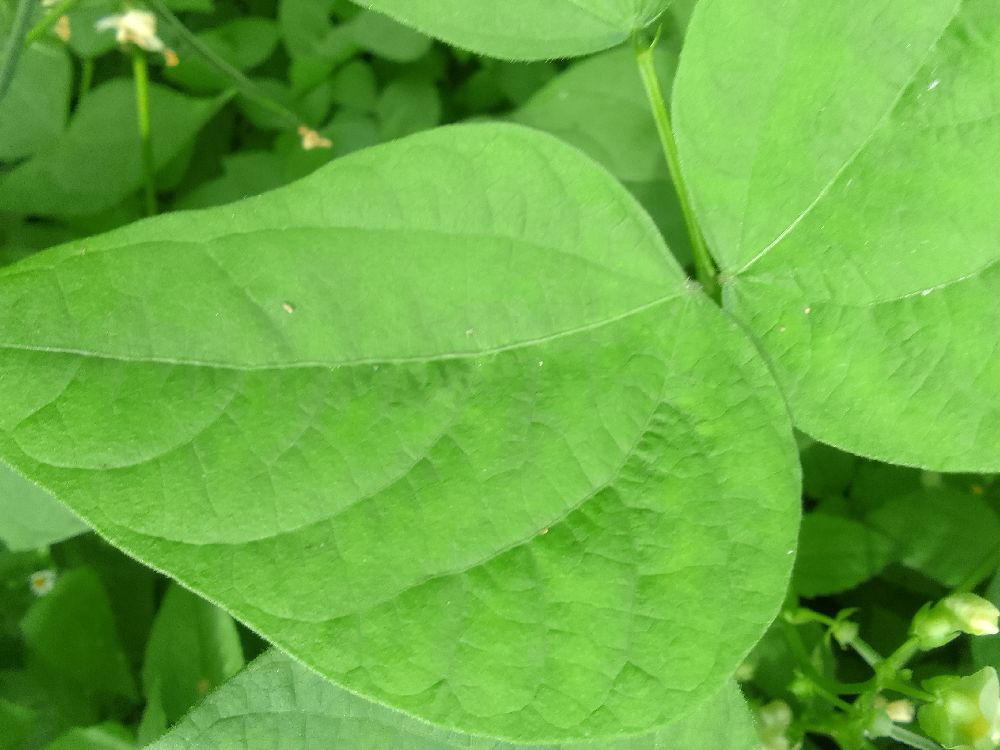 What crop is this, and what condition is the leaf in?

common bean, healthy
